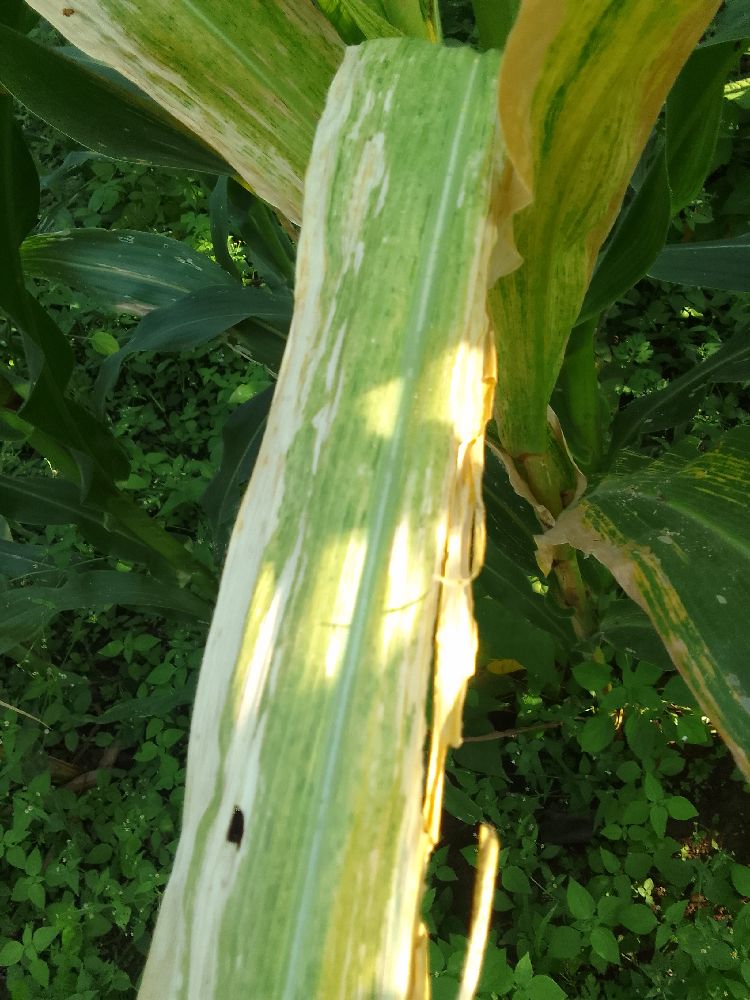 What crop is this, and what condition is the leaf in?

maize, maize lethal necrosis
